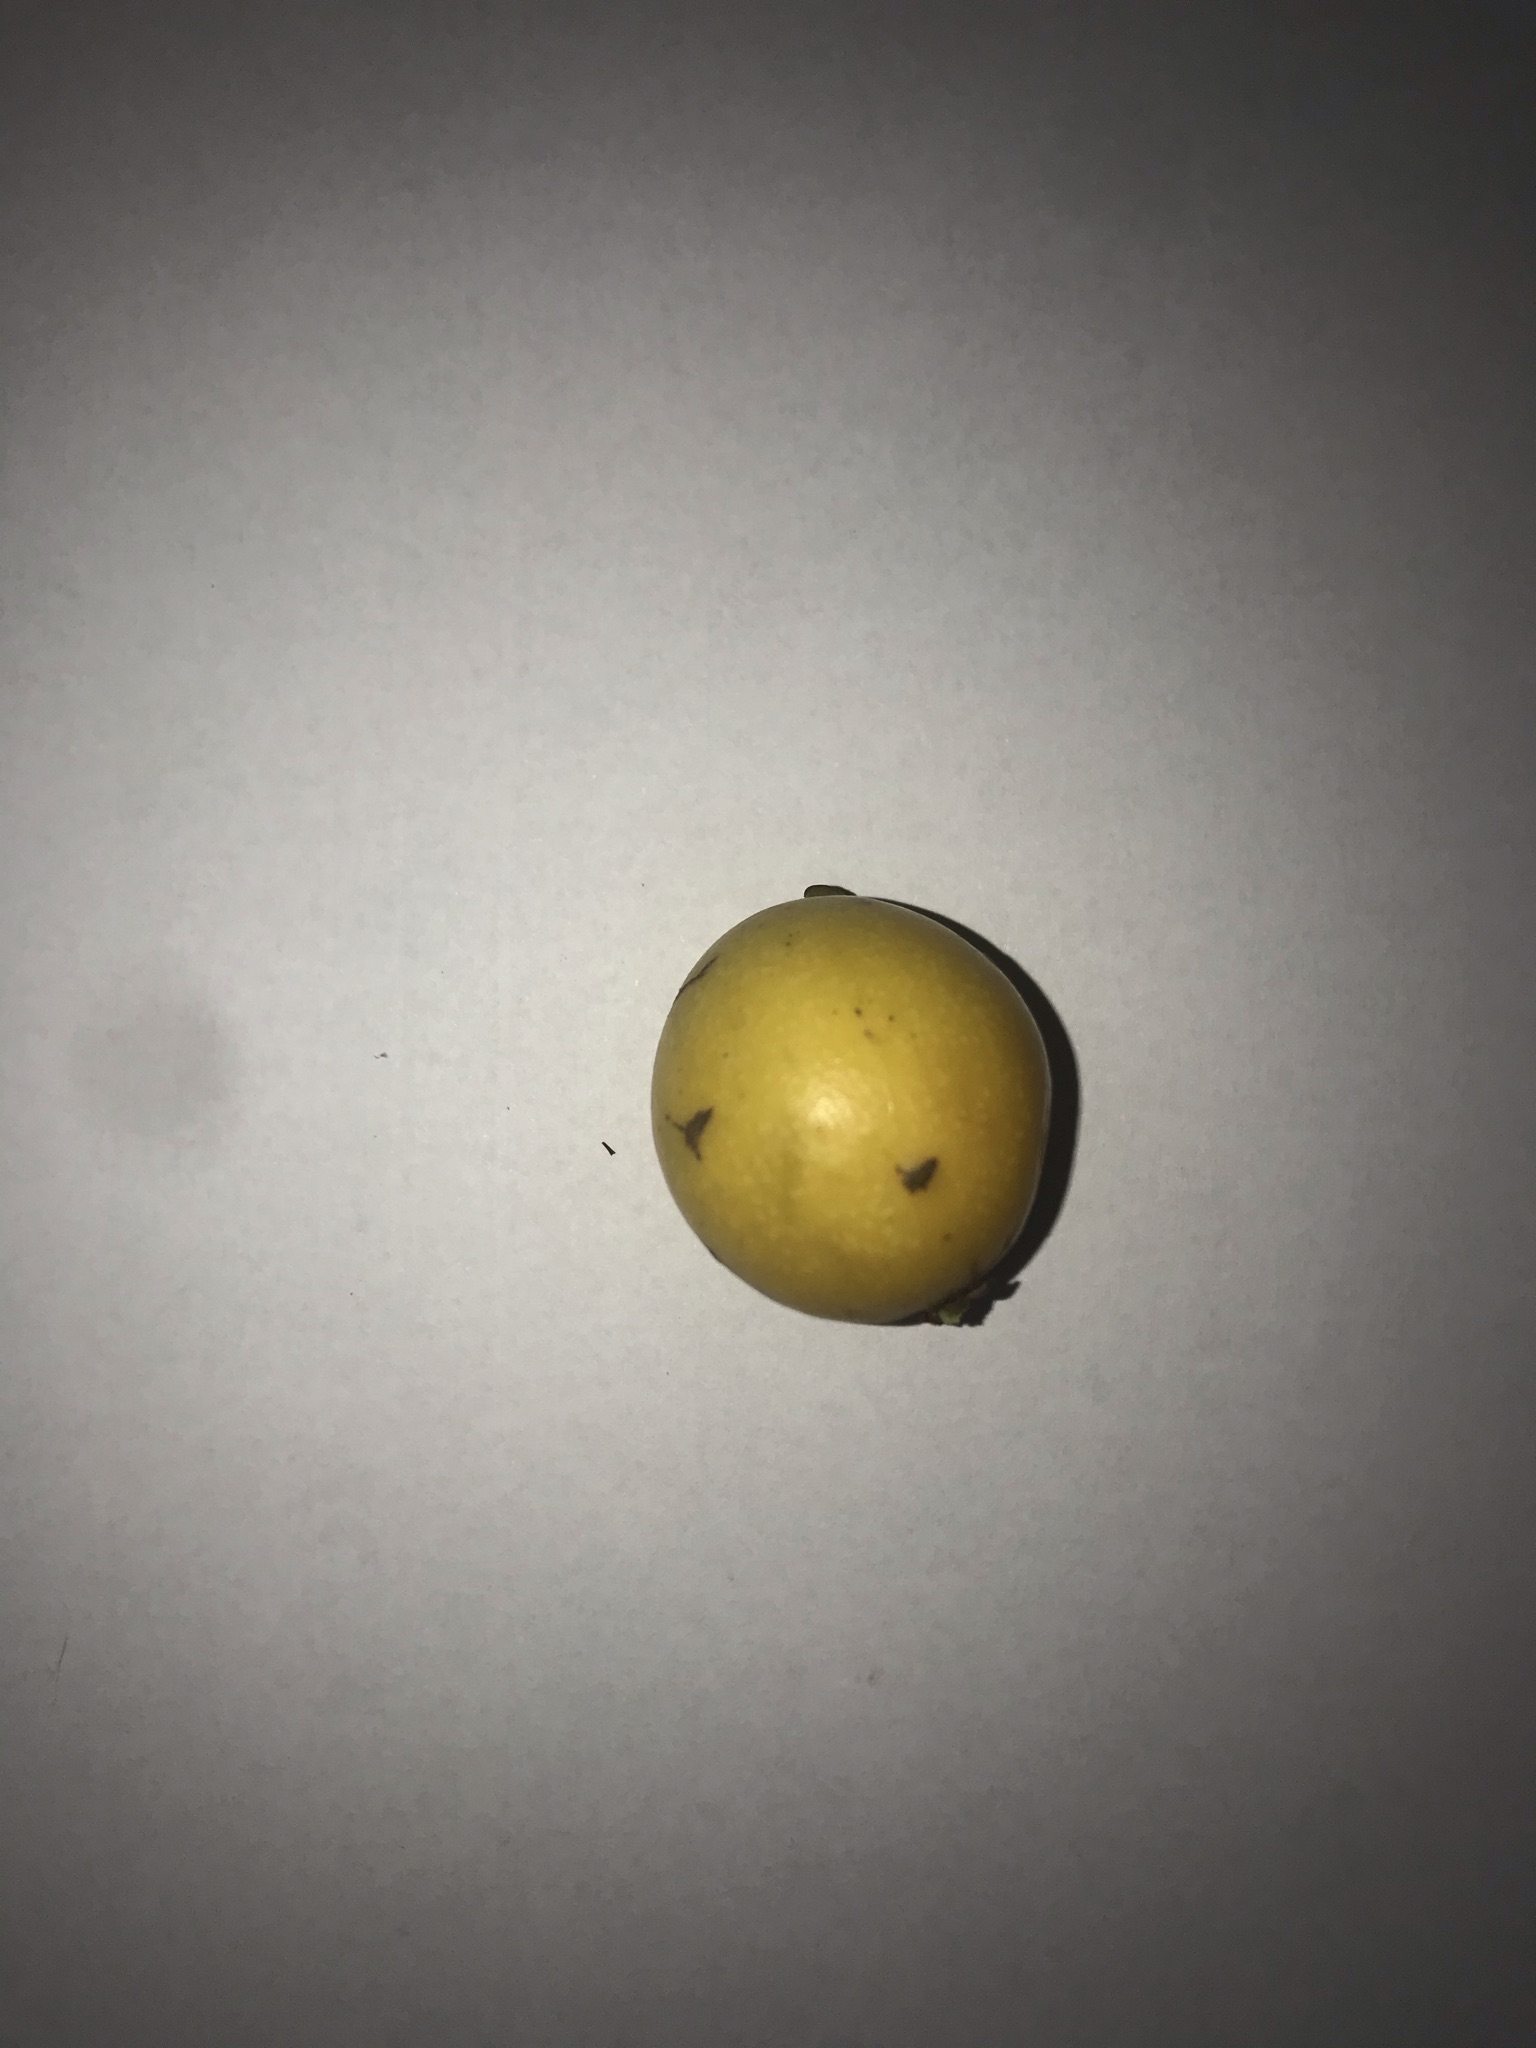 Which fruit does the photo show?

abiu
